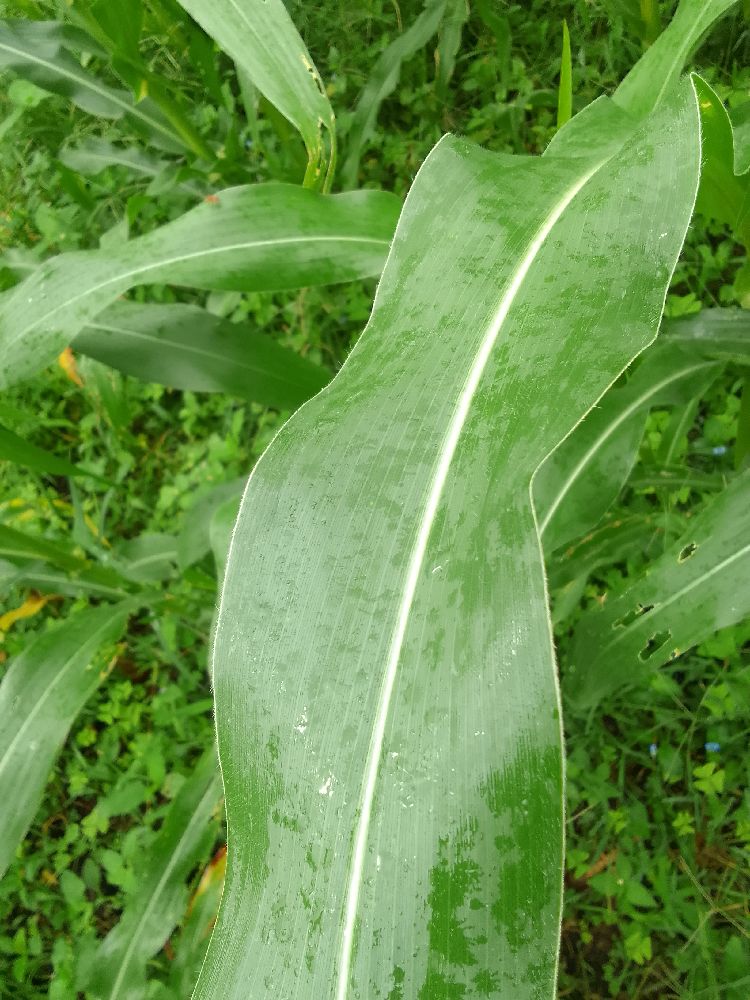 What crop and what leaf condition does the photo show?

maize, healthy
